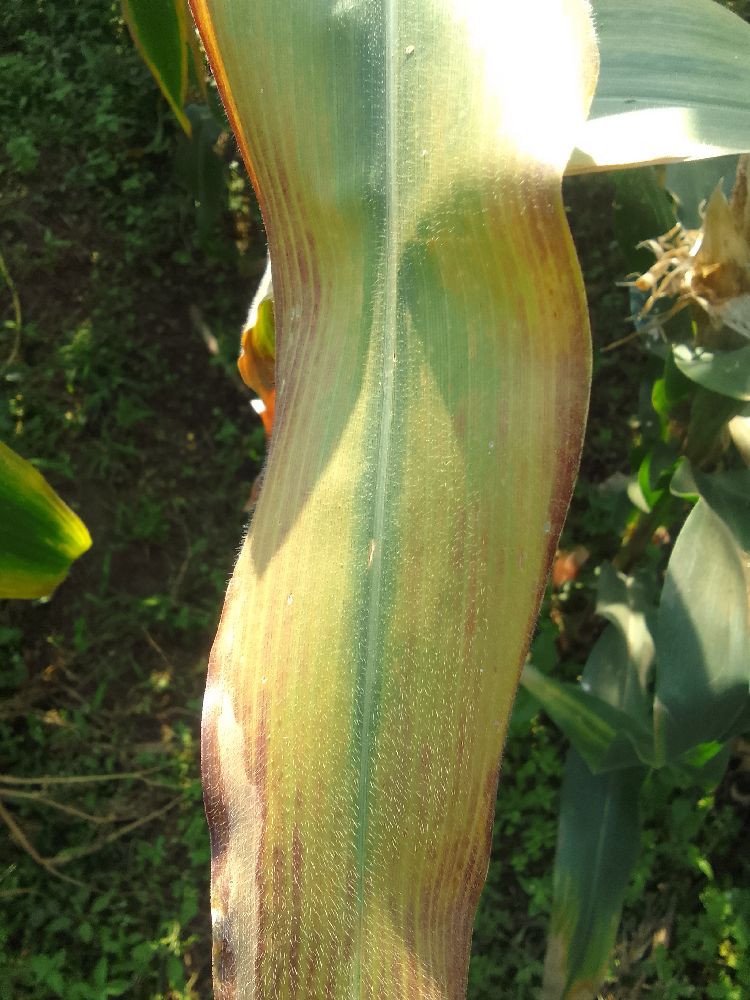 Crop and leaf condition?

maize, maize lethal necrosis
